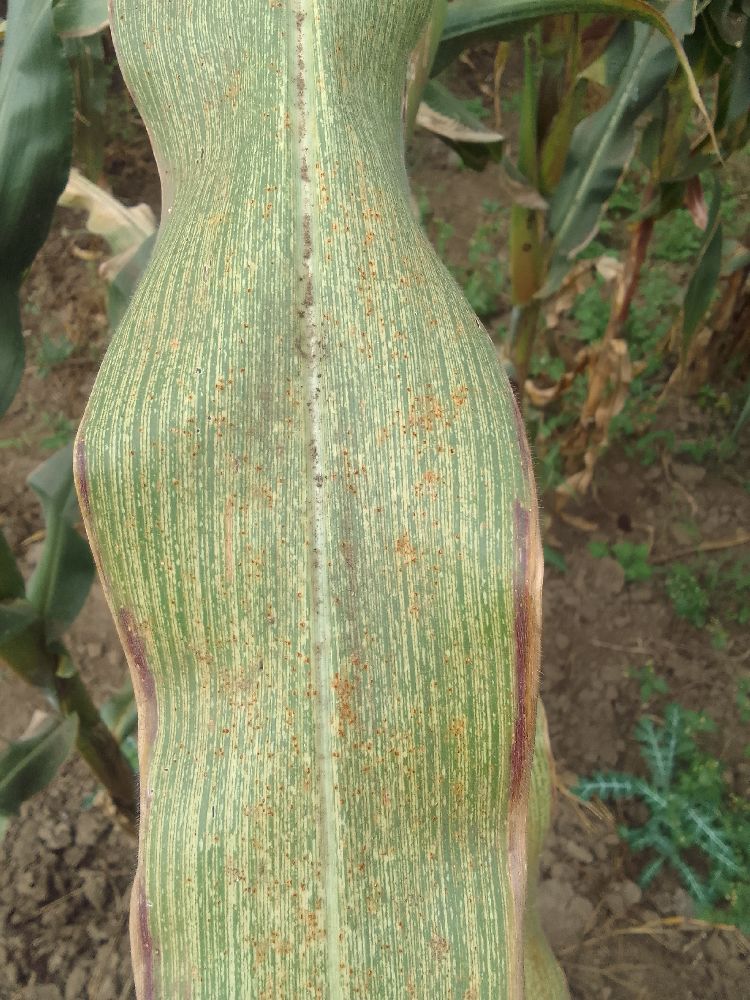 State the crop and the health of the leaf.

maize, maize streak virus
